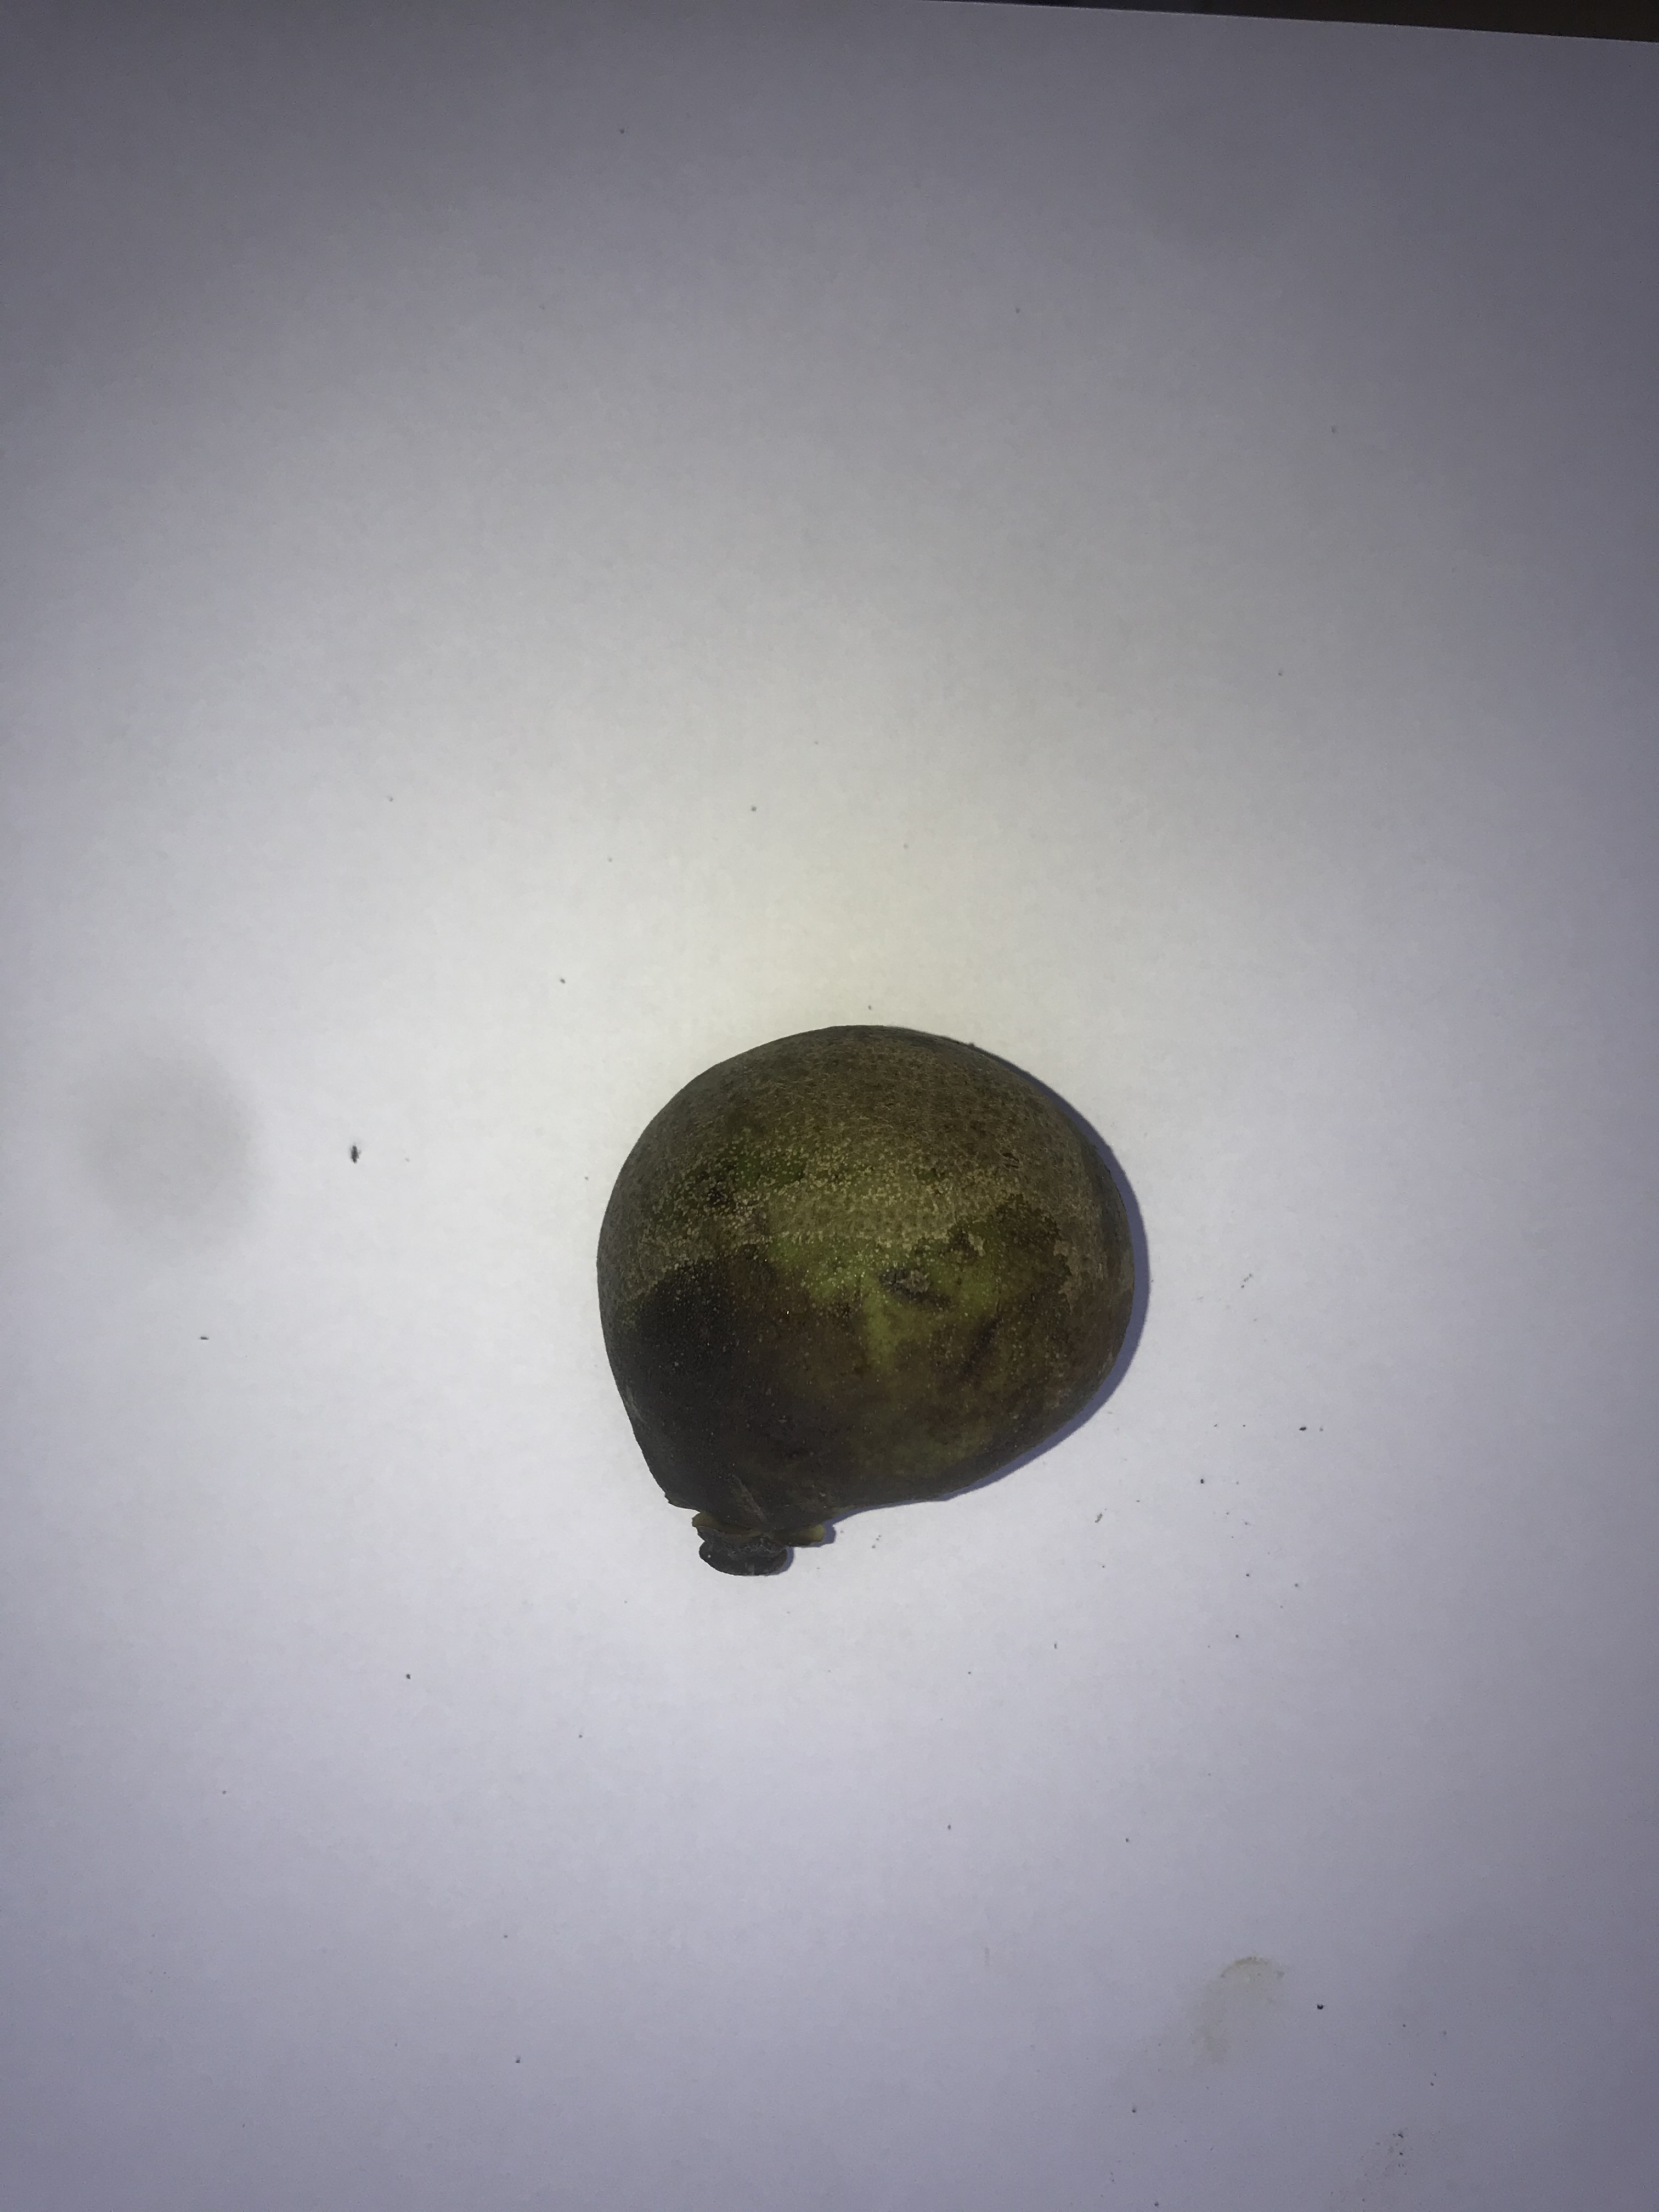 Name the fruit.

pequi
